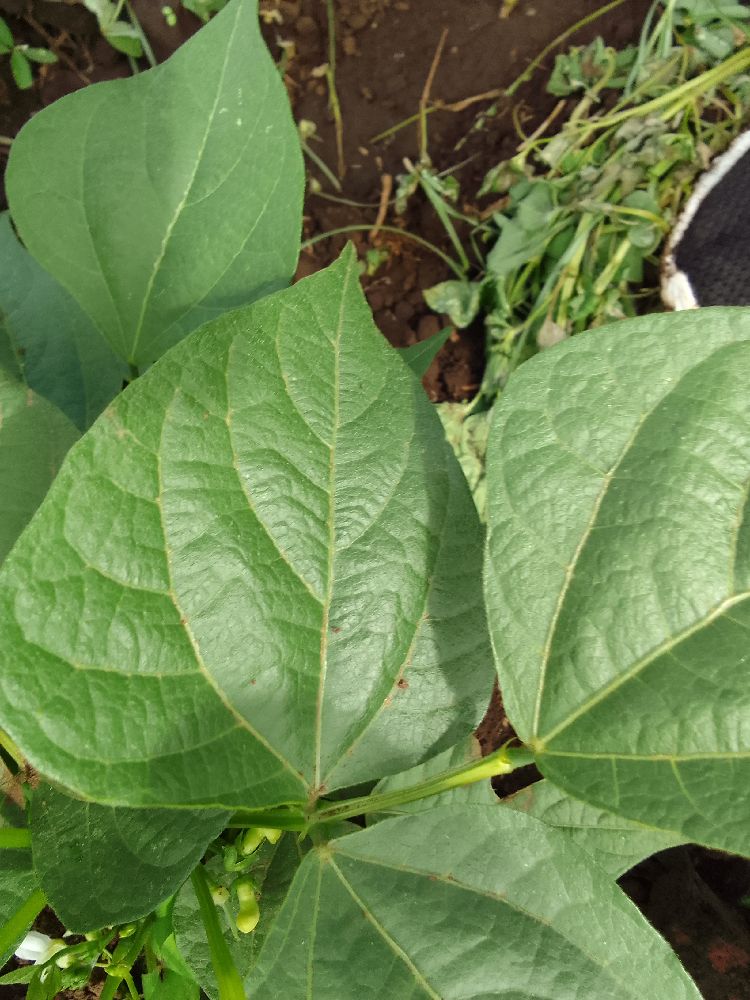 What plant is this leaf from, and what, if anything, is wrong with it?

common bean, healthy
